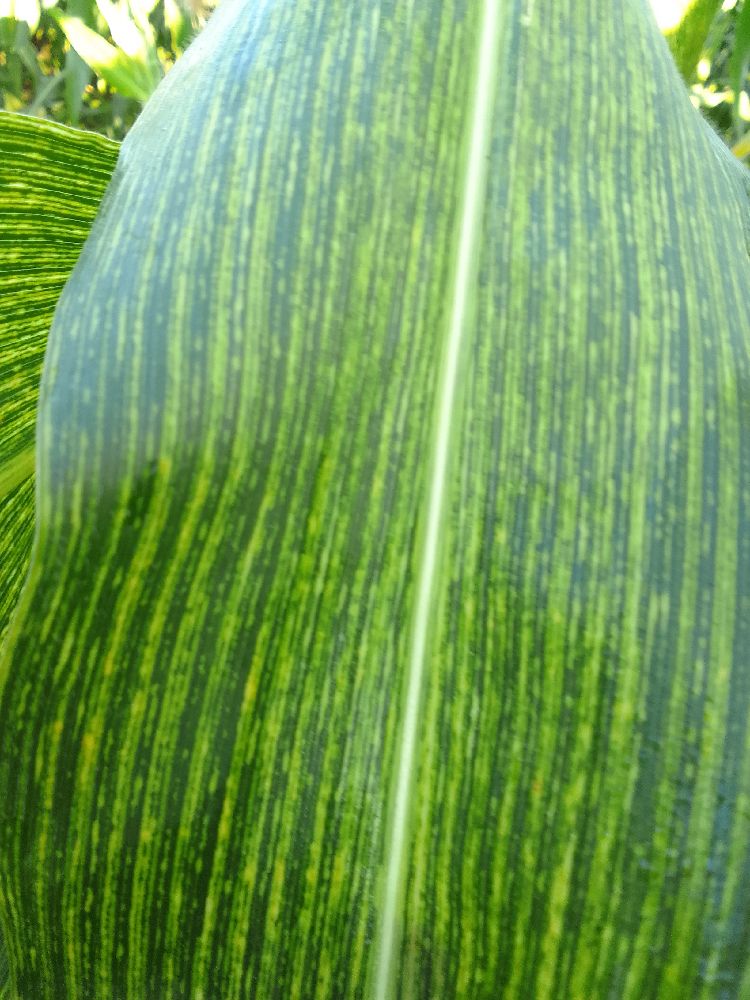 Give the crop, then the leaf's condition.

maize, maize streak virus
